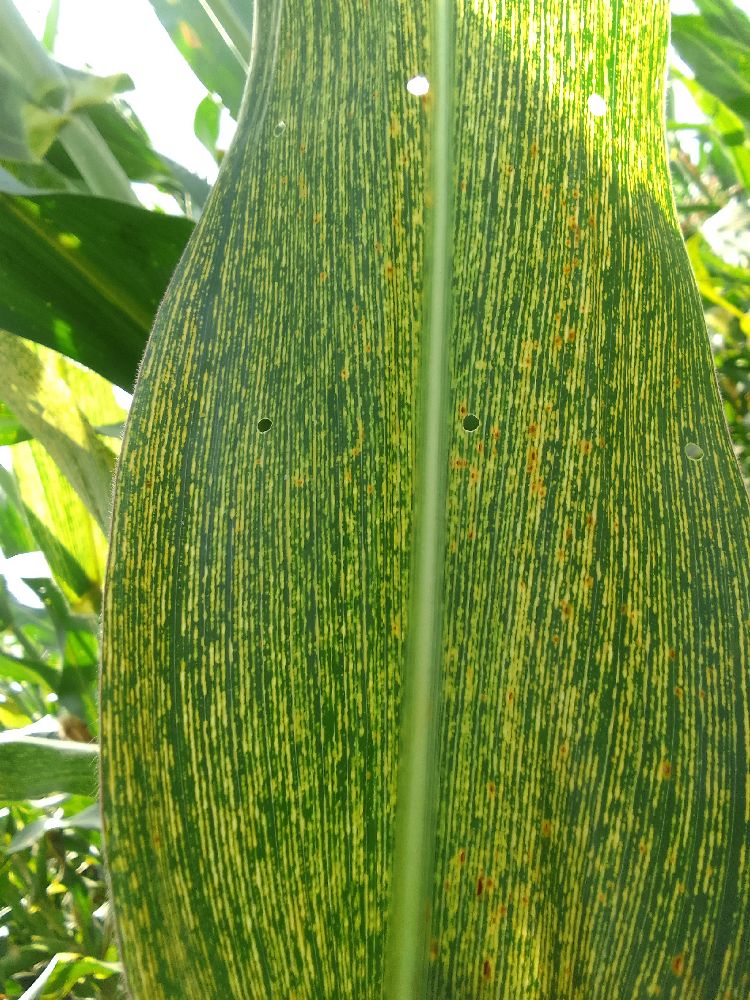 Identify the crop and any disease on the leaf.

maize, maize streak virus
